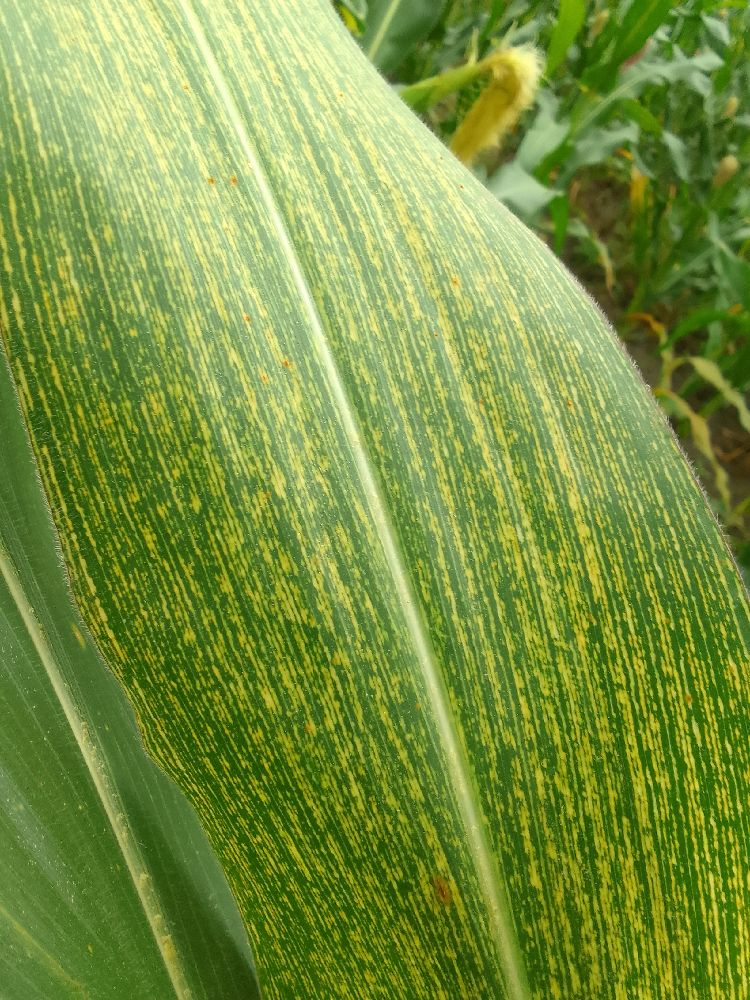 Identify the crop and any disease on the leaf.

maize, maize streak virus
